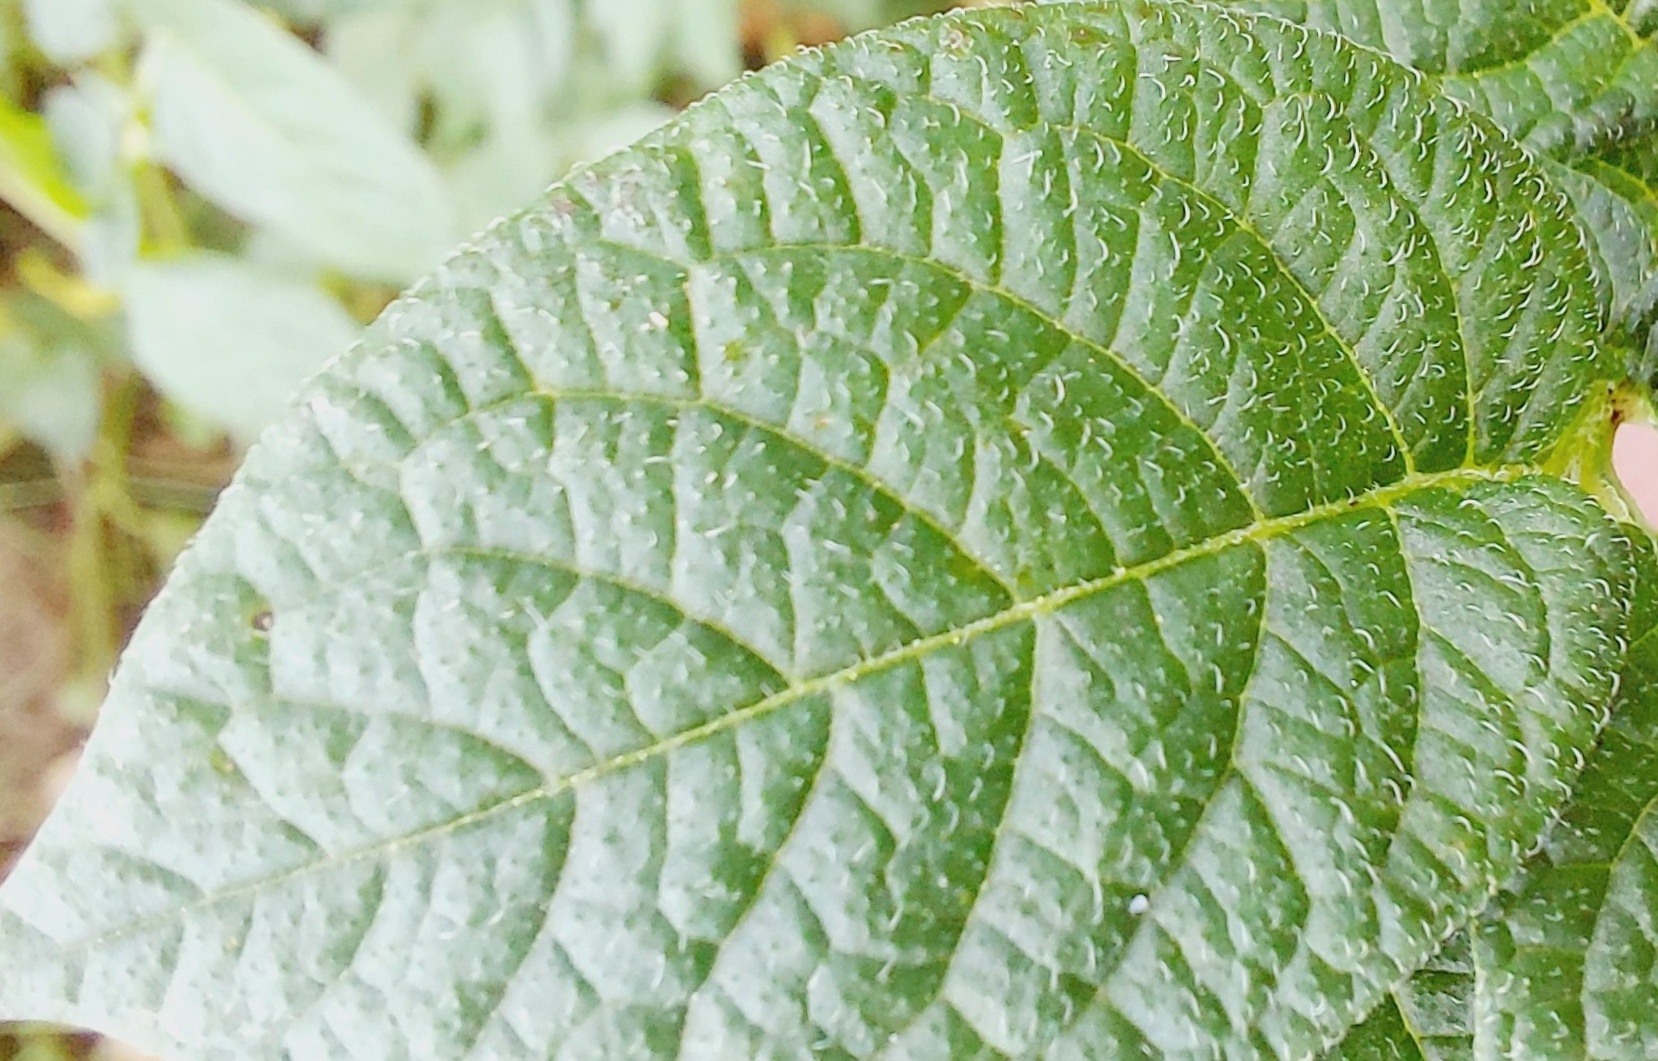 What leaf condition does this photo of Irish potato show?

healthy
